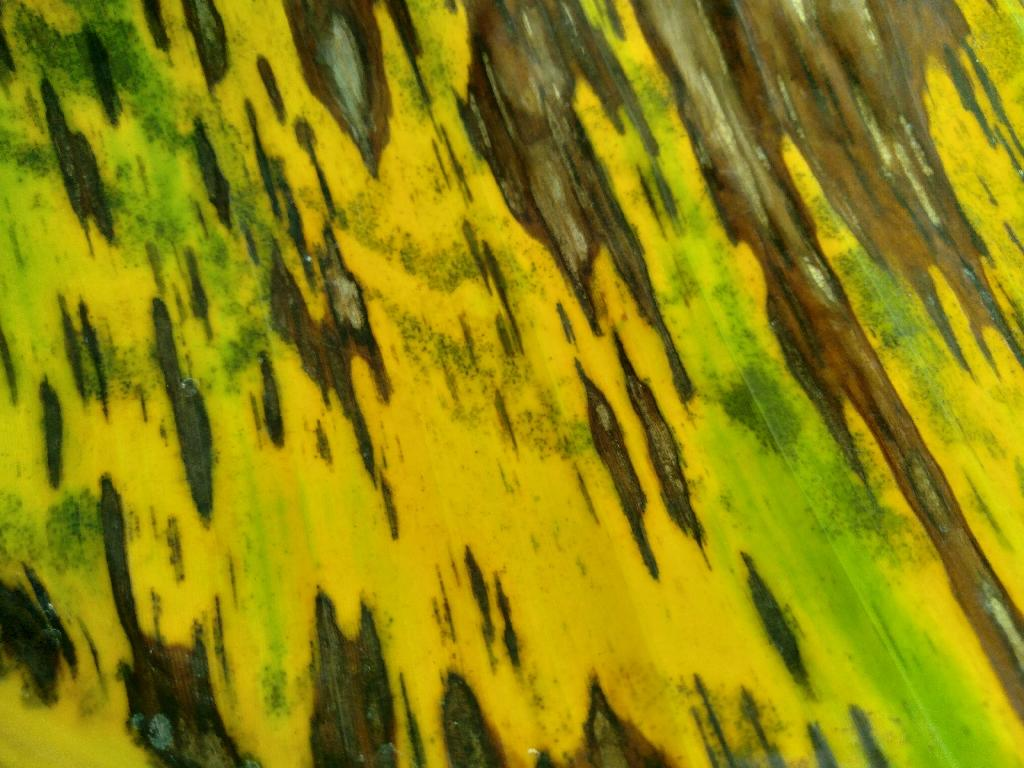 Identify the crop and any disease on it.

banana, black sigatoka
